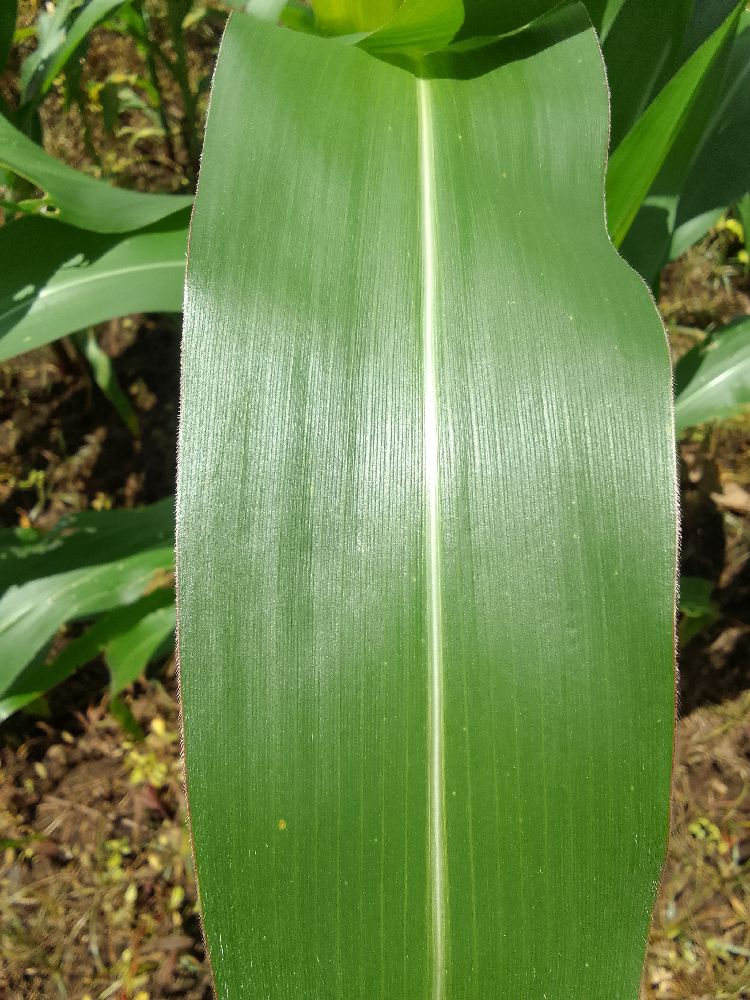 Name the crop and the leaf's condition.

maize, healthy
